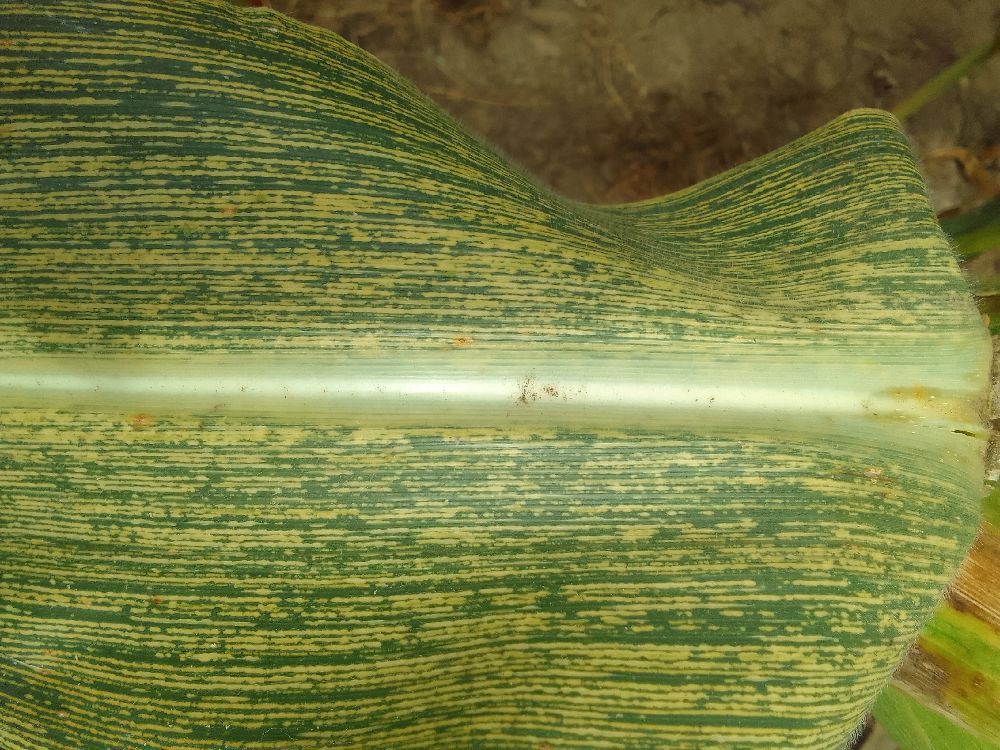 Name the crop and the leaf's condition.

maize, maize streak virus
